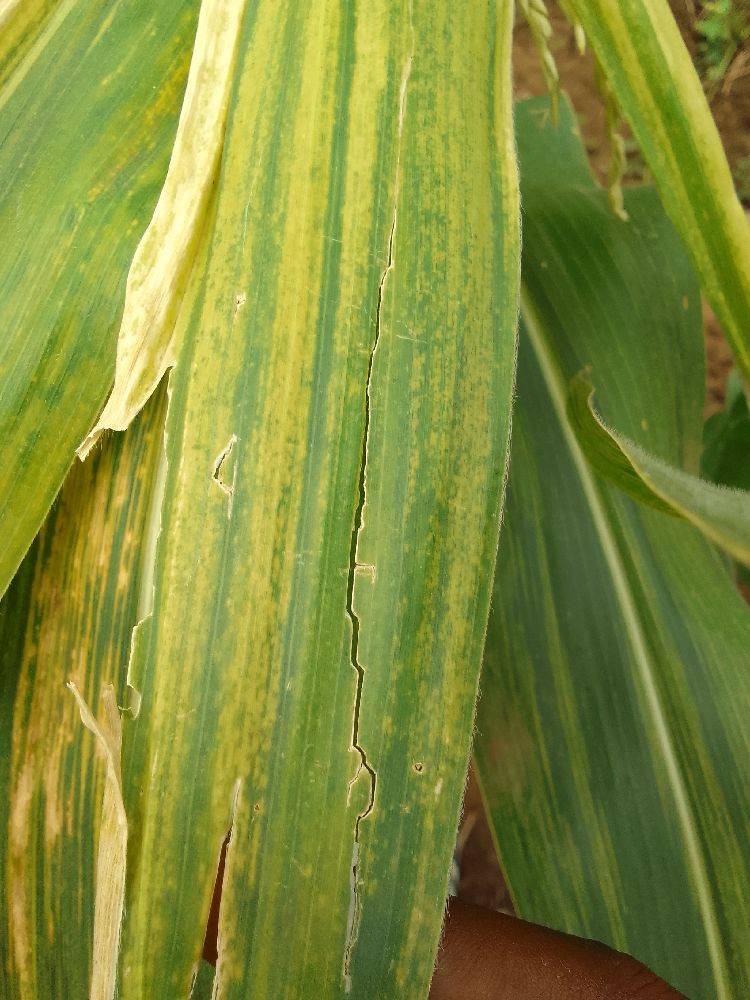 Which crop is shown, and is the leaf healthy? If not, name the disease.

maize, maize lethal necrosis
